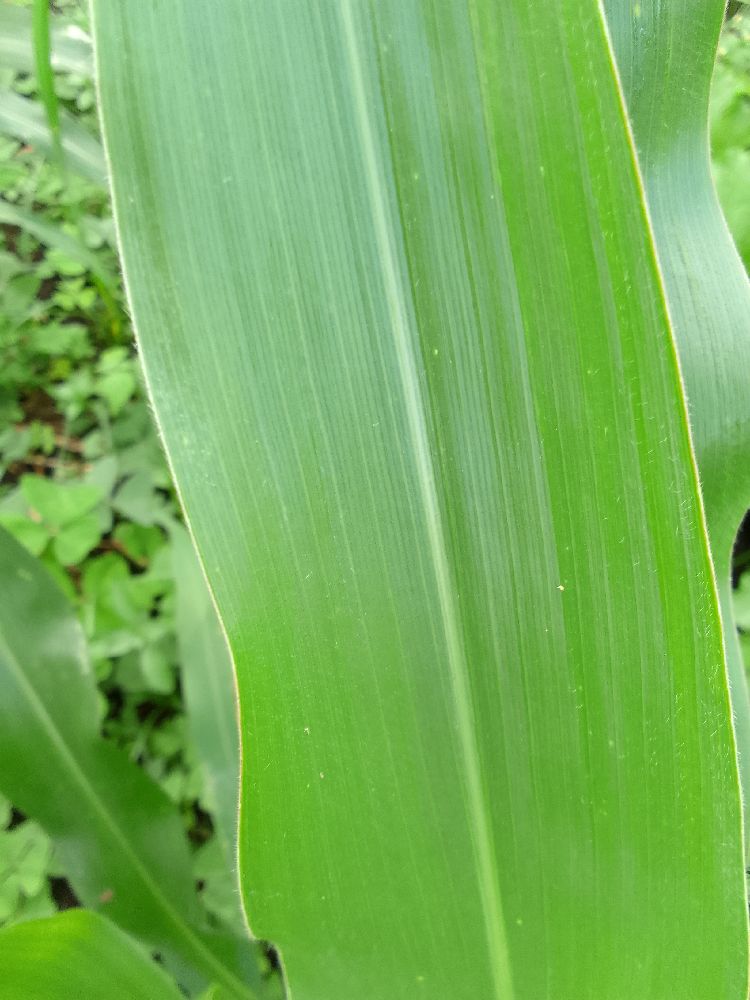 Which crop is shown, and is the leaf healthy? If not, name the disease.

maize, healthy
